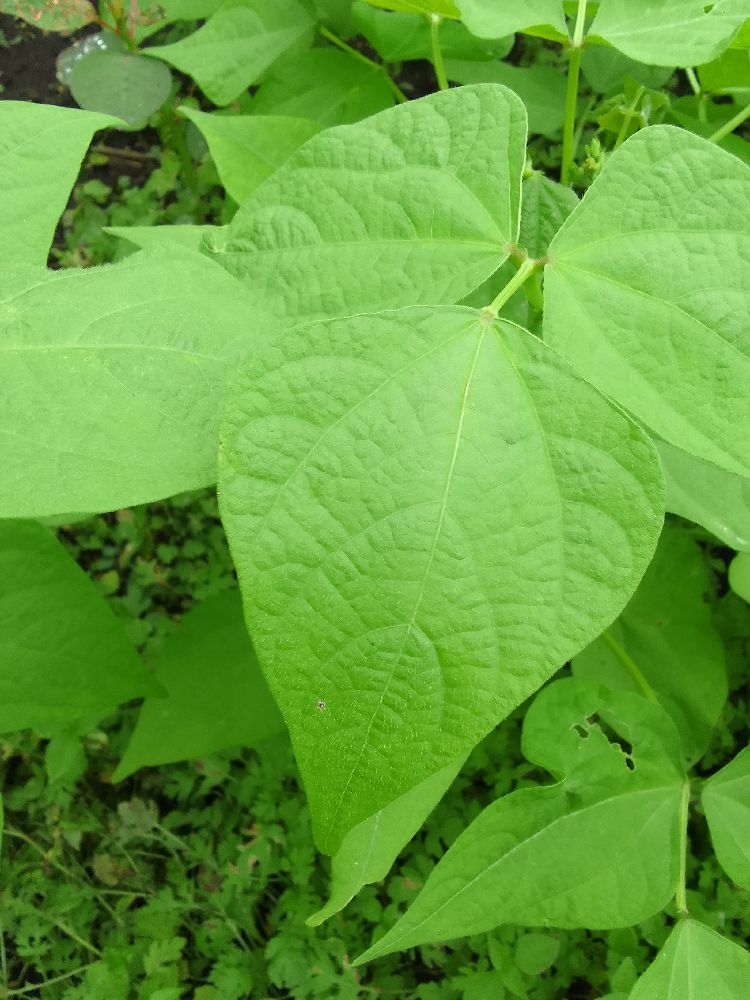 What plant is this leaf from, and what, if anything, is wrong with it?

common bean, healthy
